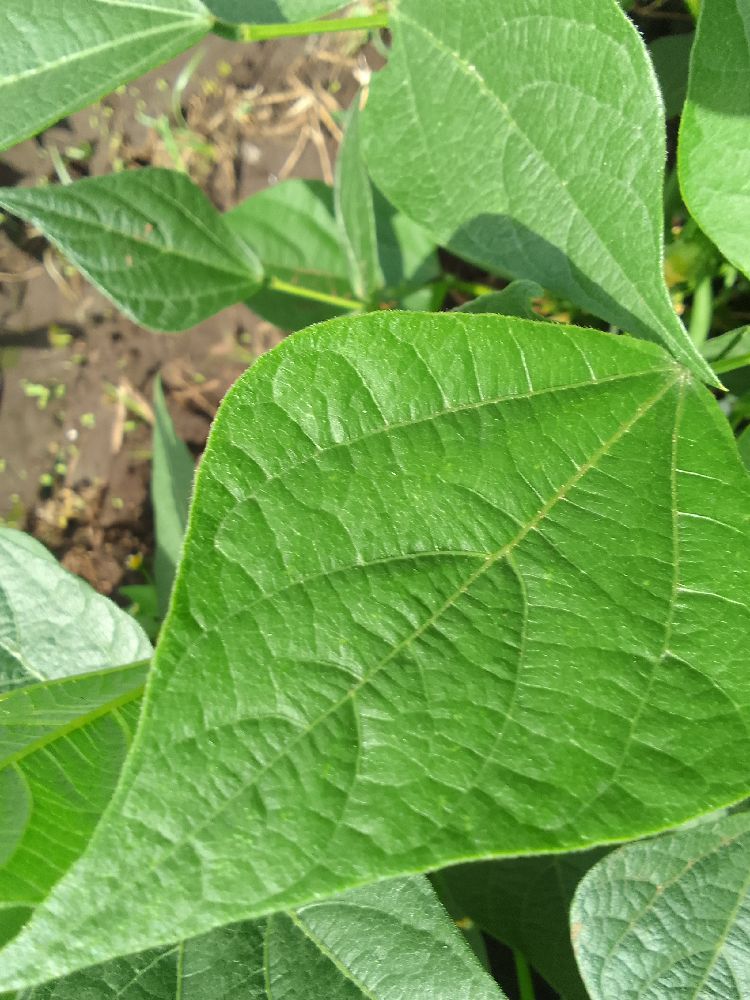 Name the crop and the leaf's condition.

common bean, healthy
